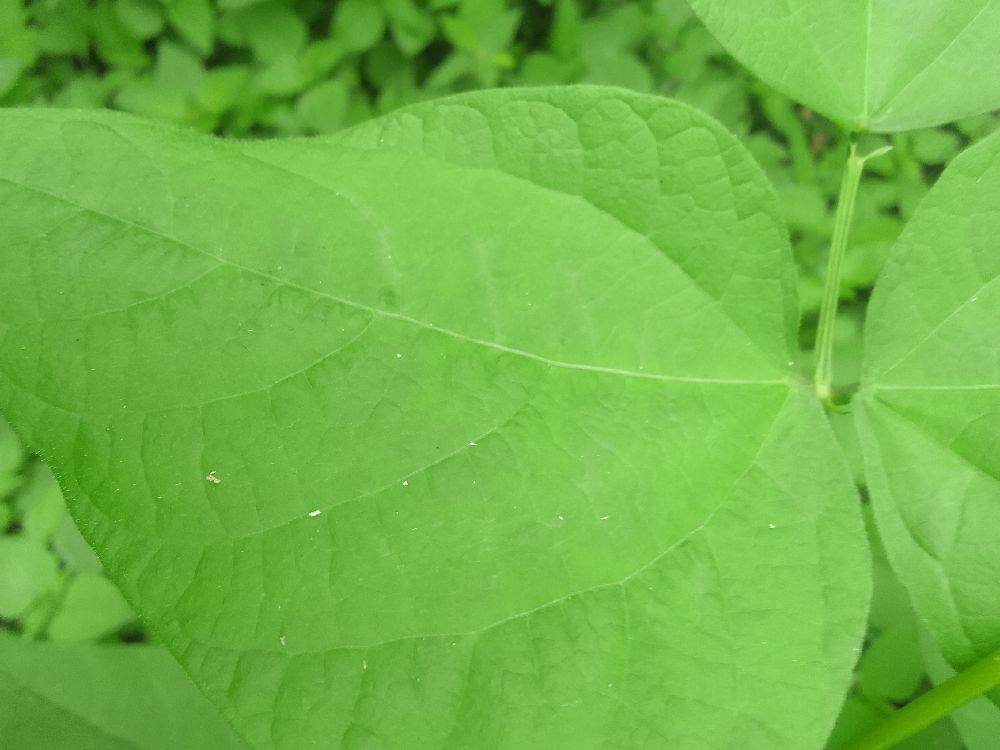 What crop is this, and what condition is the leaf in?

common bean, healthy
